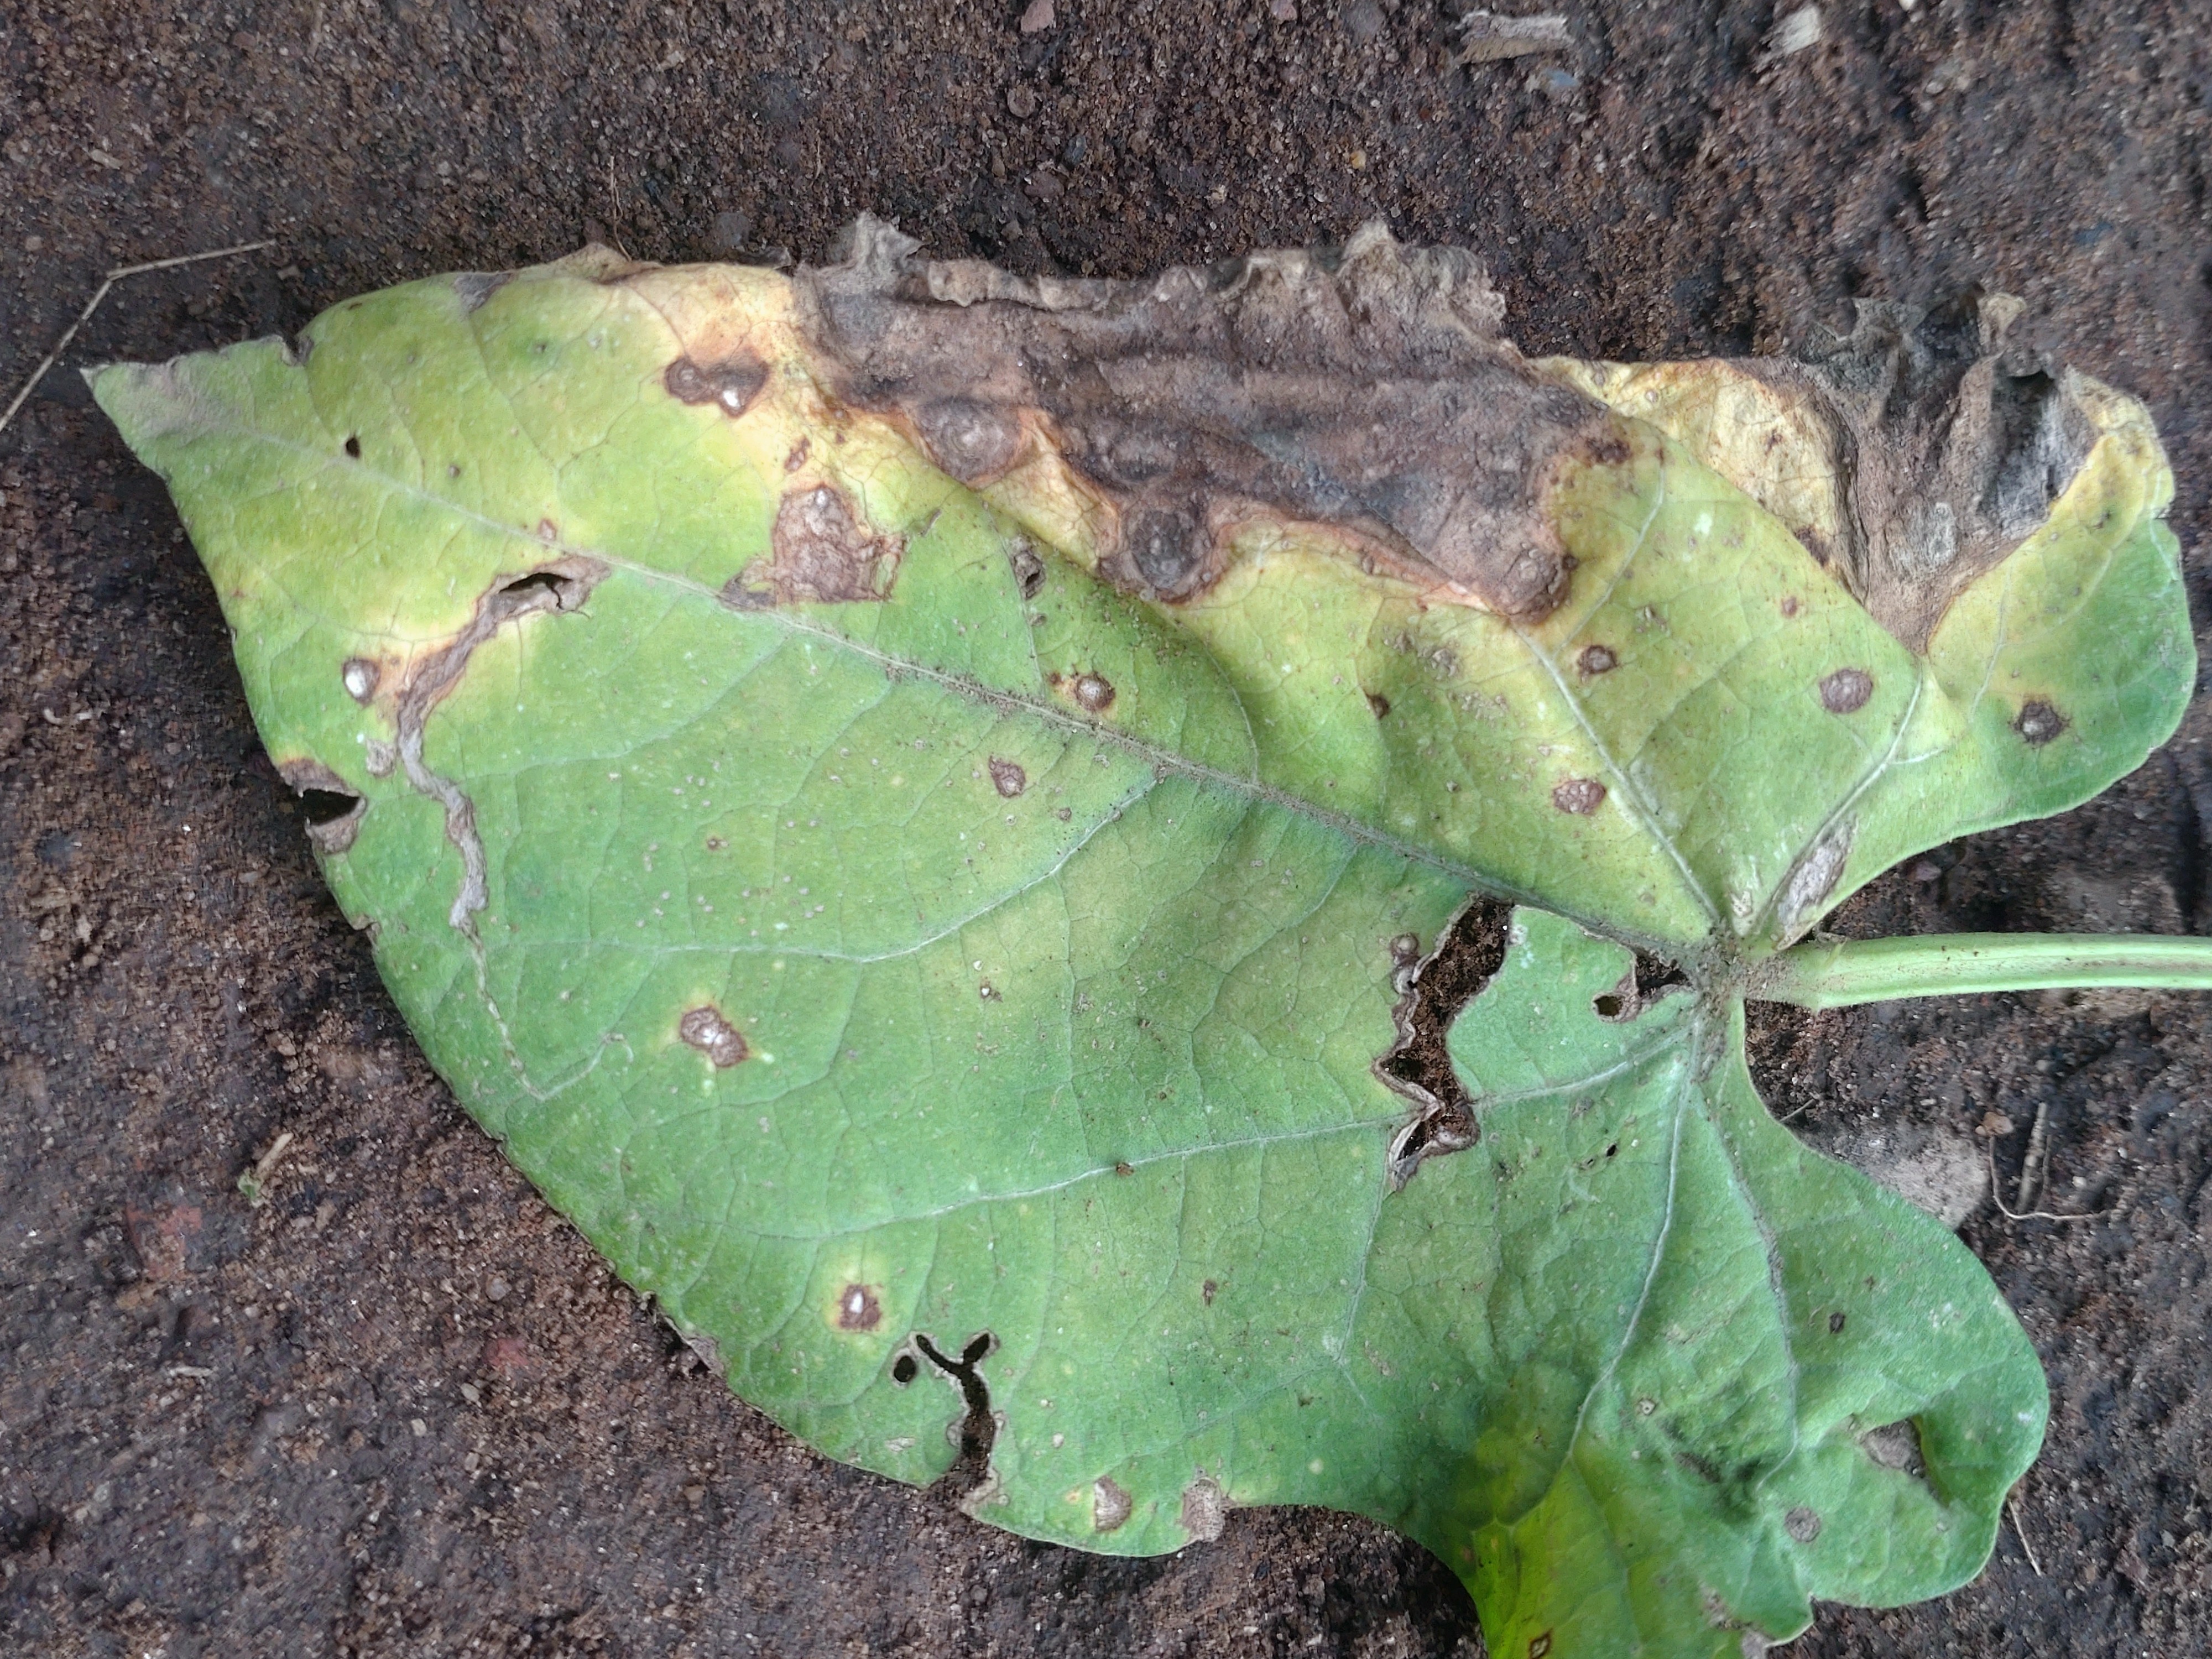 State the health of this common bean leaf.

anthracnose
